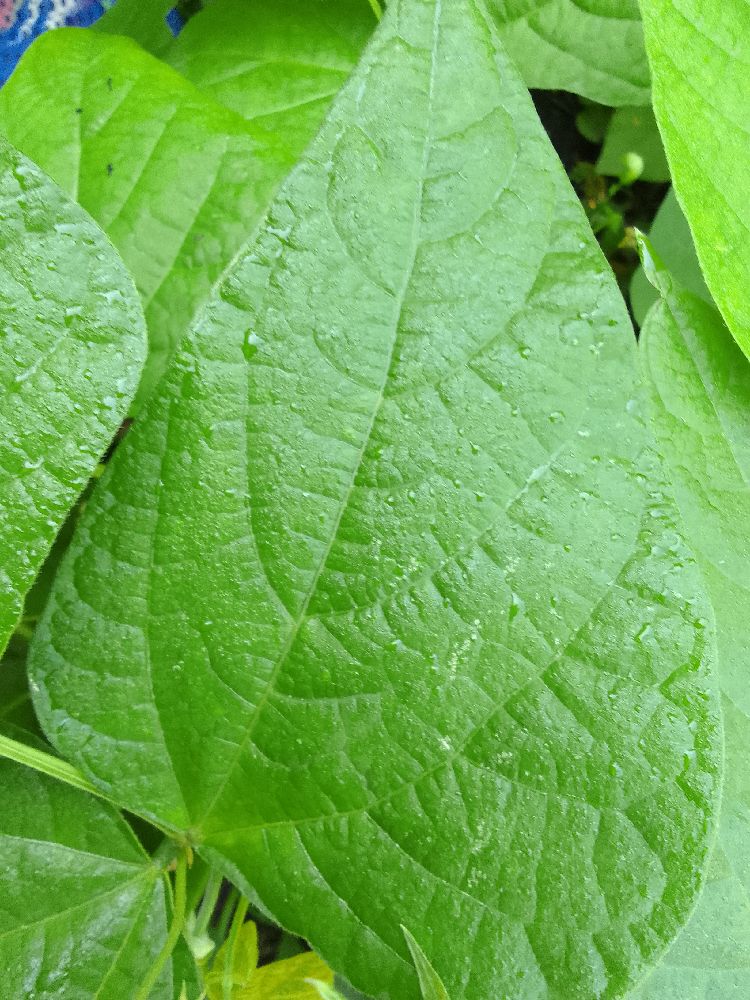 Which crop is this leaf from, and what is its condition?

common bean, healthy
